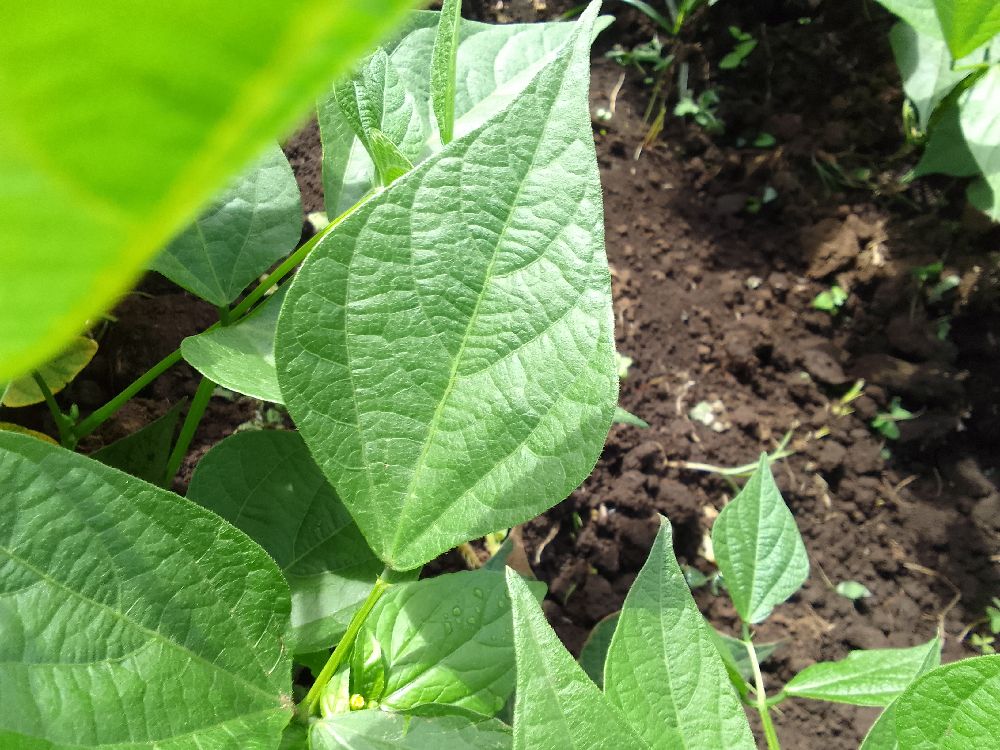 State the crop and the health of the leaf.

common bean, healthy
